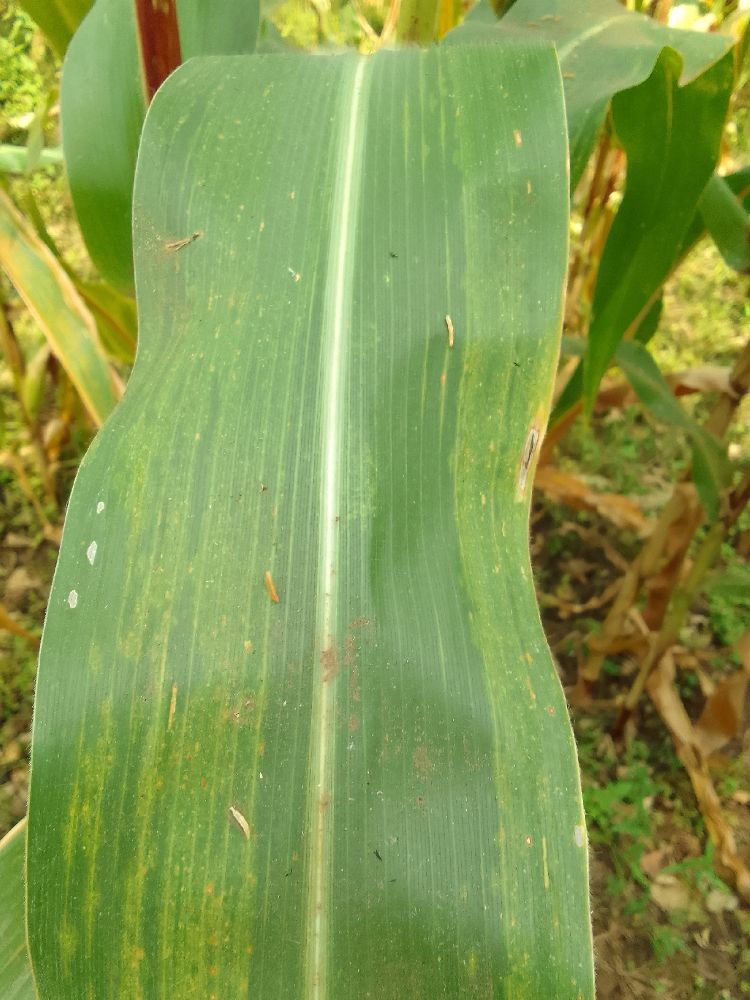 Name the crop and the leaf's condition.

maize, maize lethal necrosis
